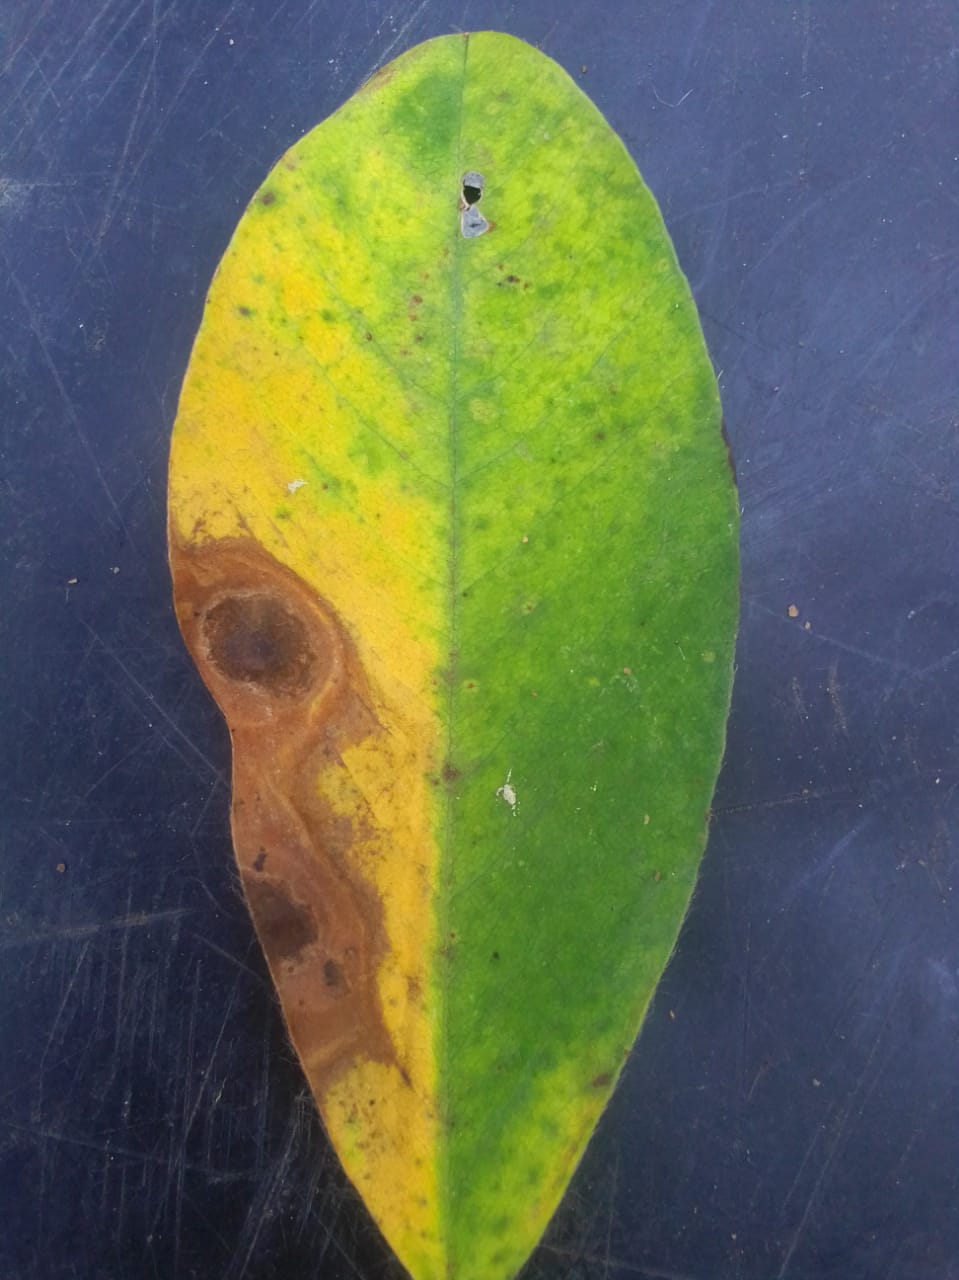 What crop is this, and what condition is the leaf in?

peanut, phoma arachidicola
